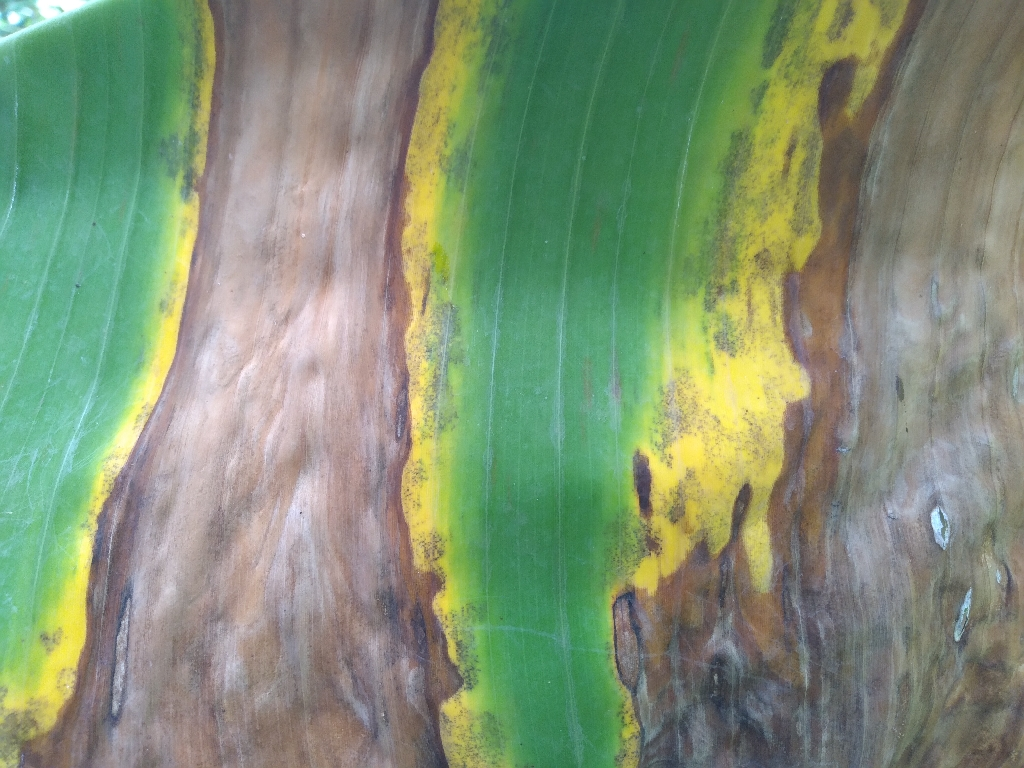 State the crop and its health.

banana, black sigatoka
